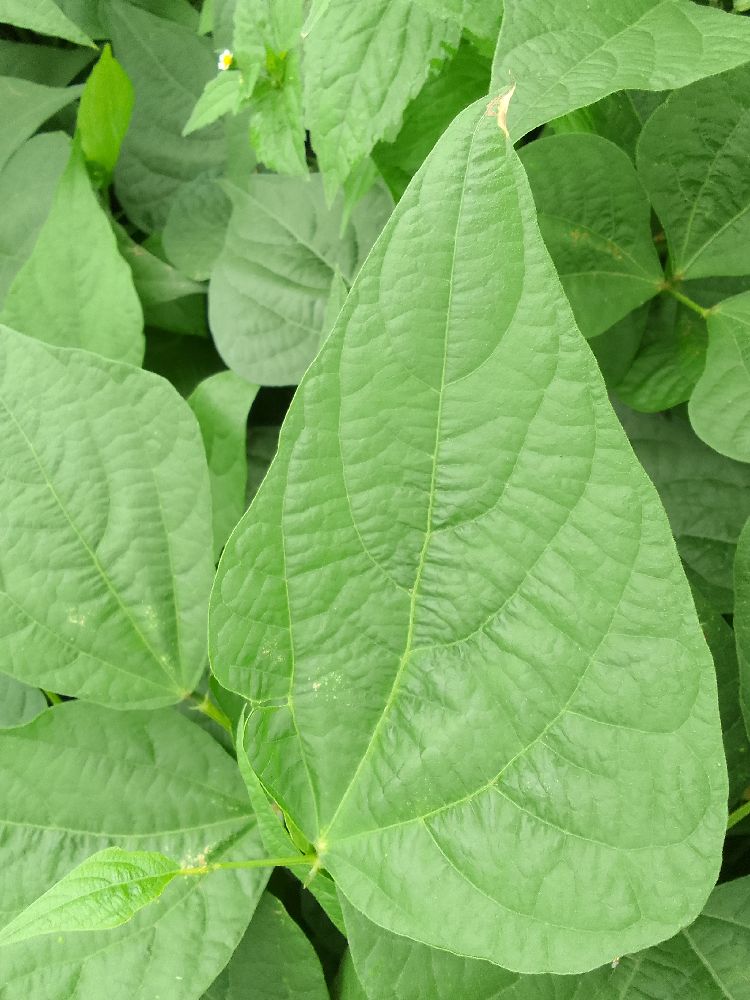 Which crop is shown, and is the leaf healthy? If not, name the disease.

common bean, healthy
